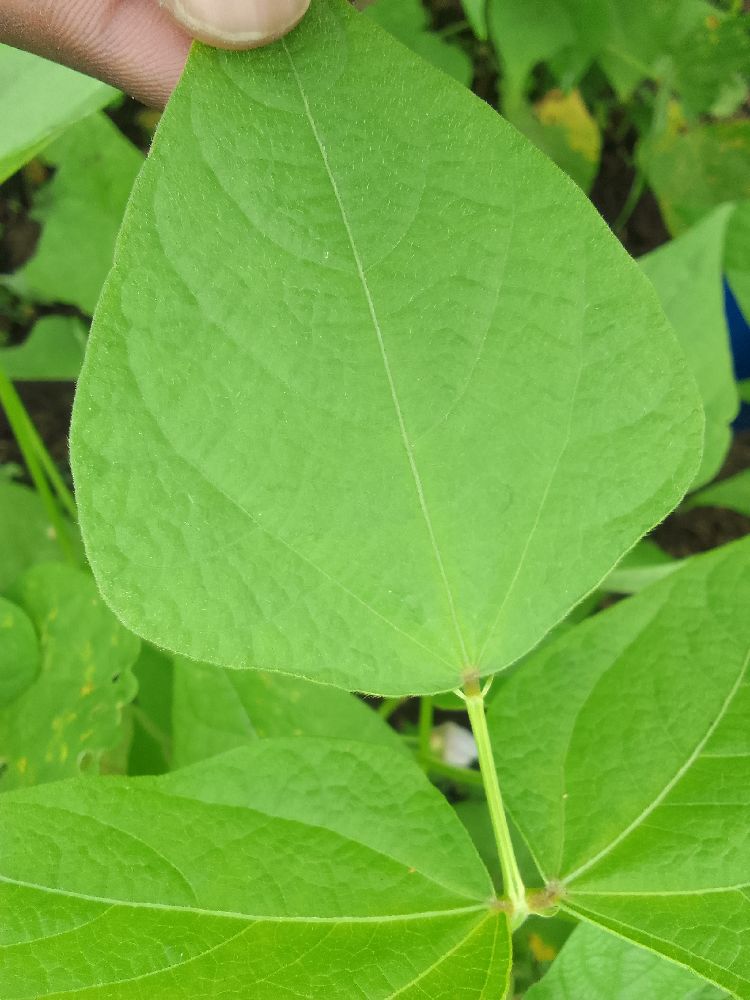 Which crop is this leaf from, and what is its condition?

common bean, healthy
